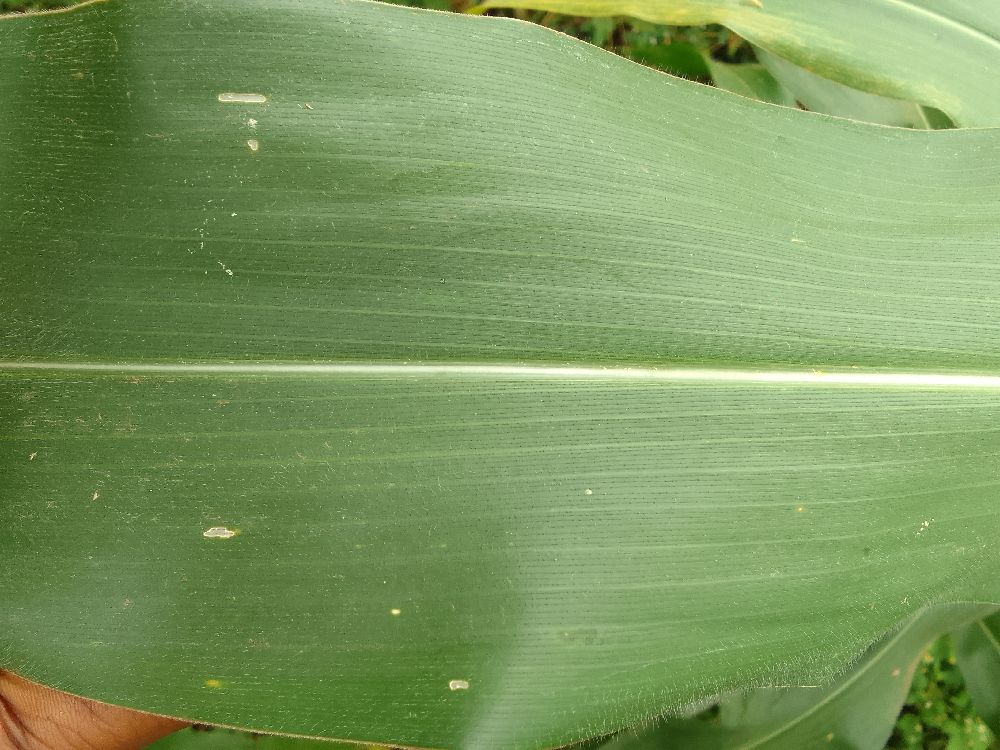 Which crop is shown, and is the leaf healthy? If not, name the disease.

maize, healthy
